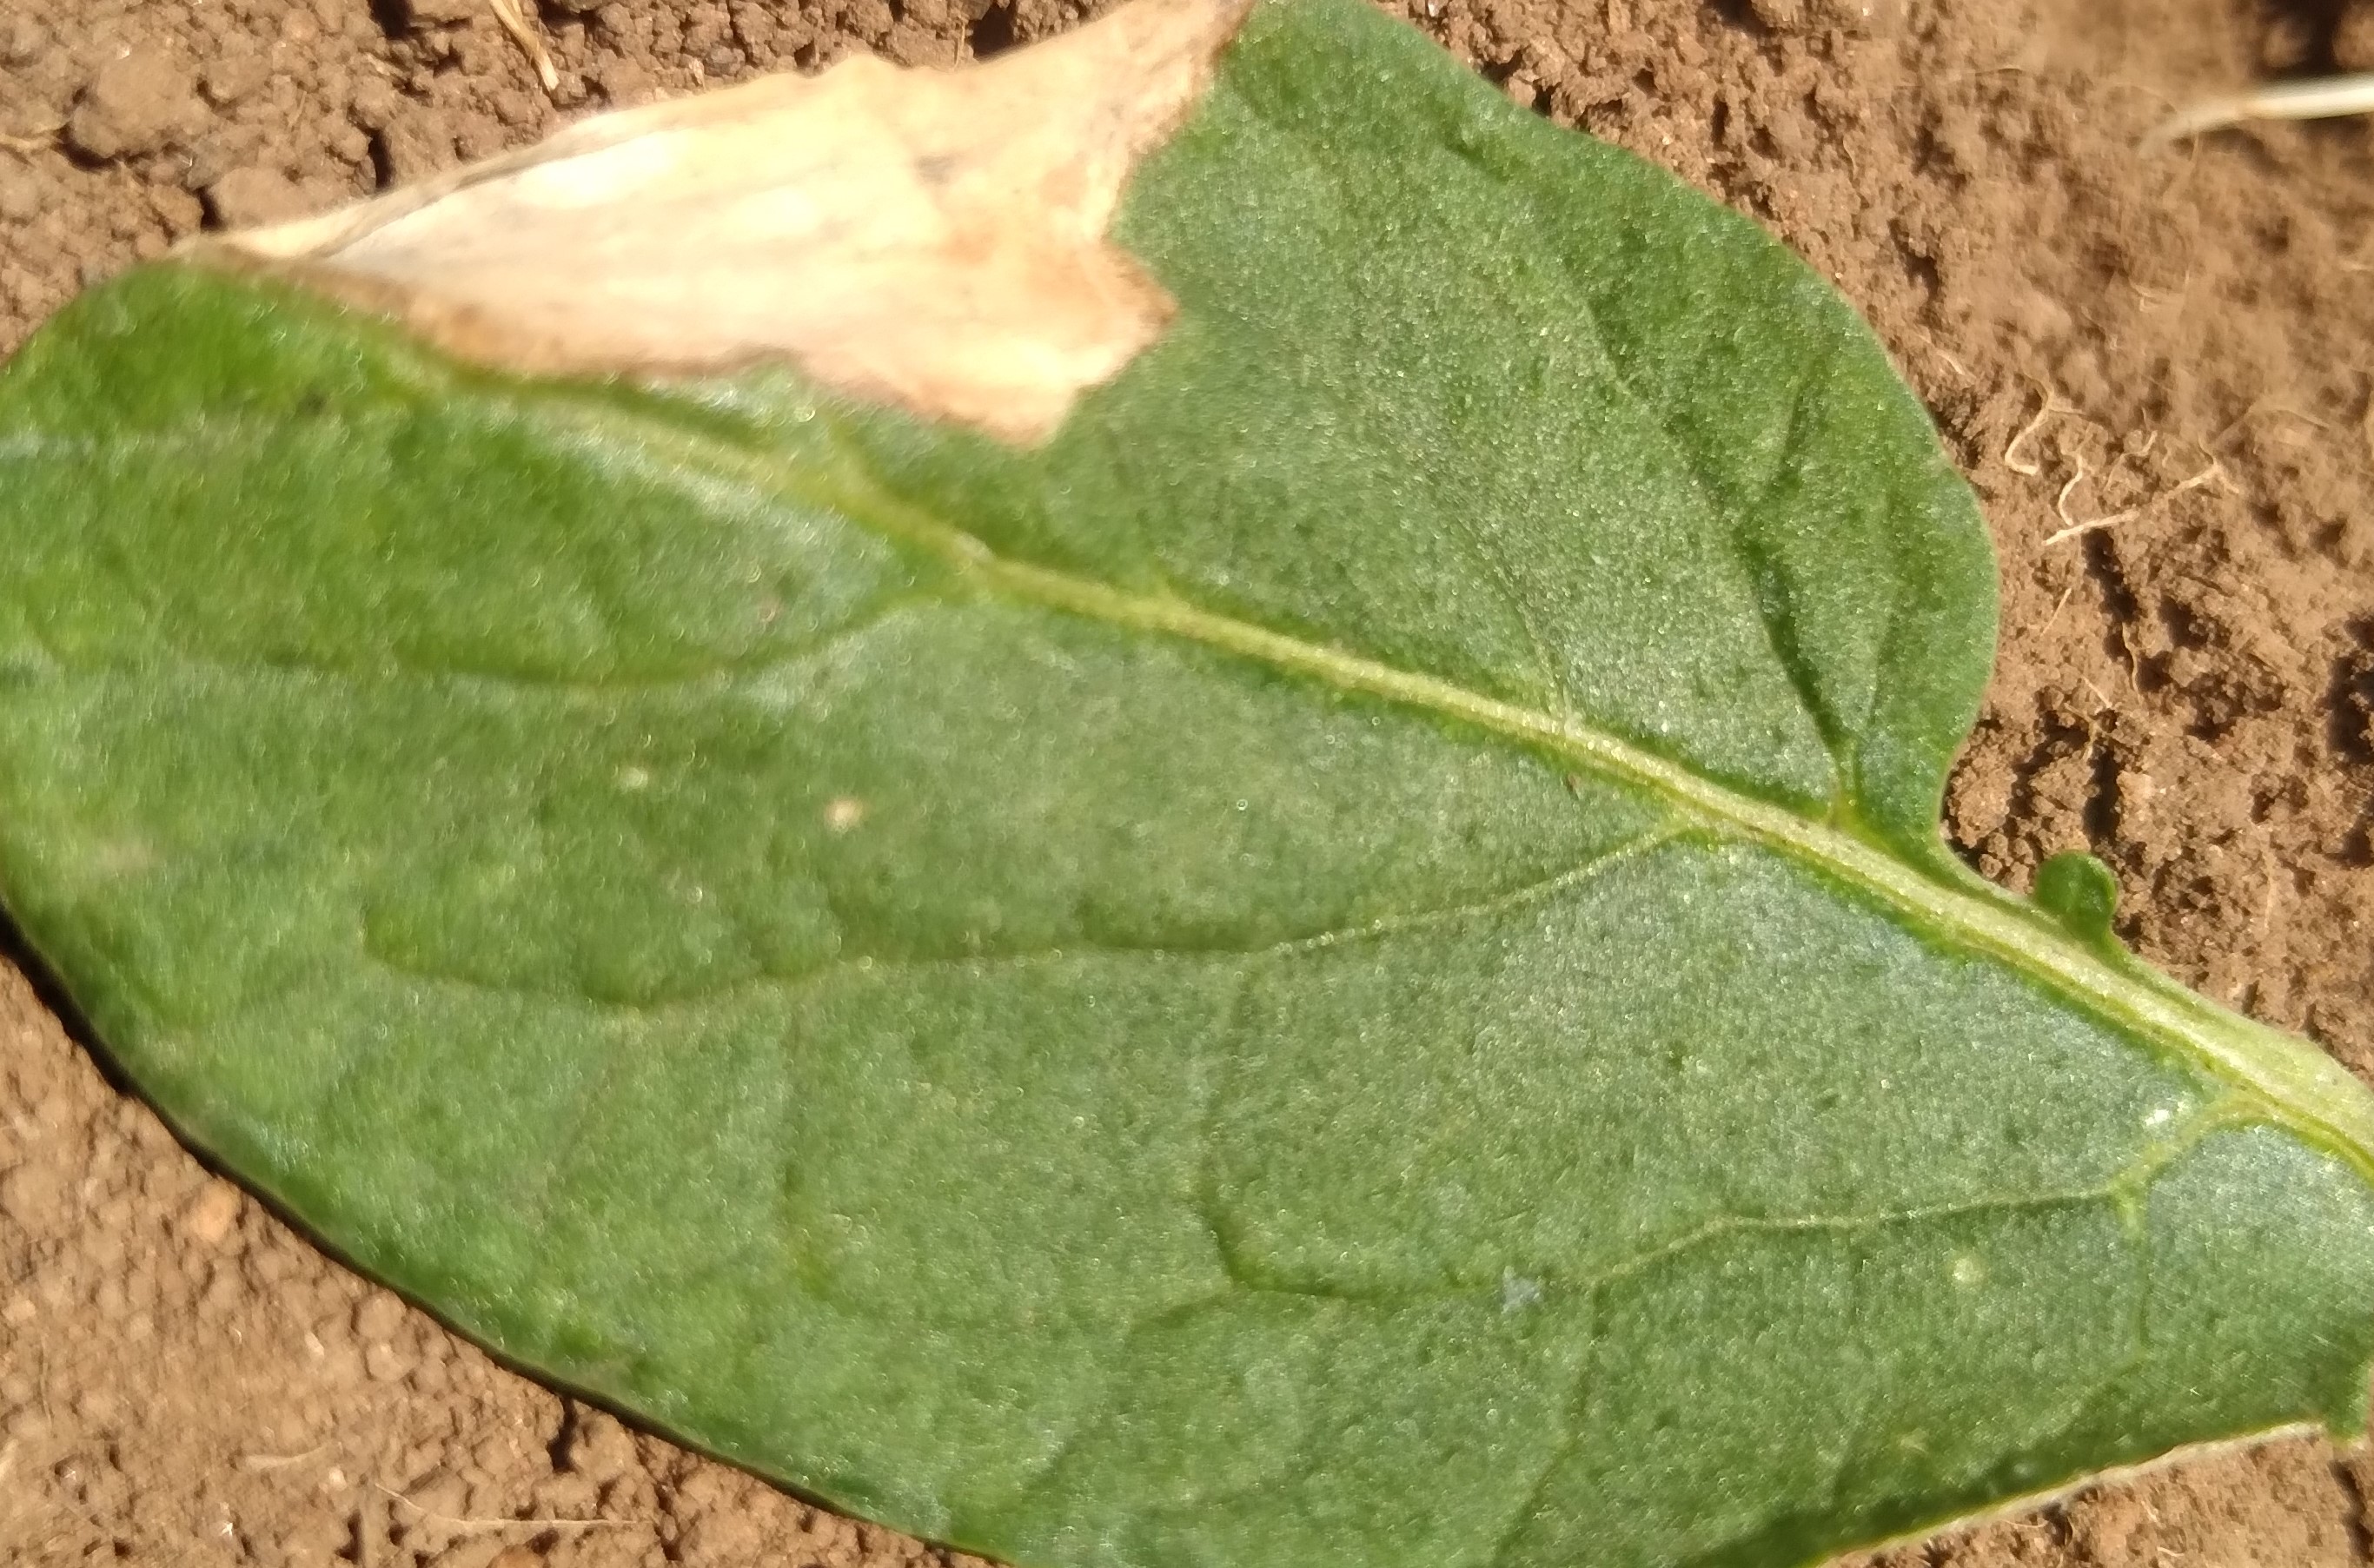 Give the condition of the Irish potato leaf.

early blight
